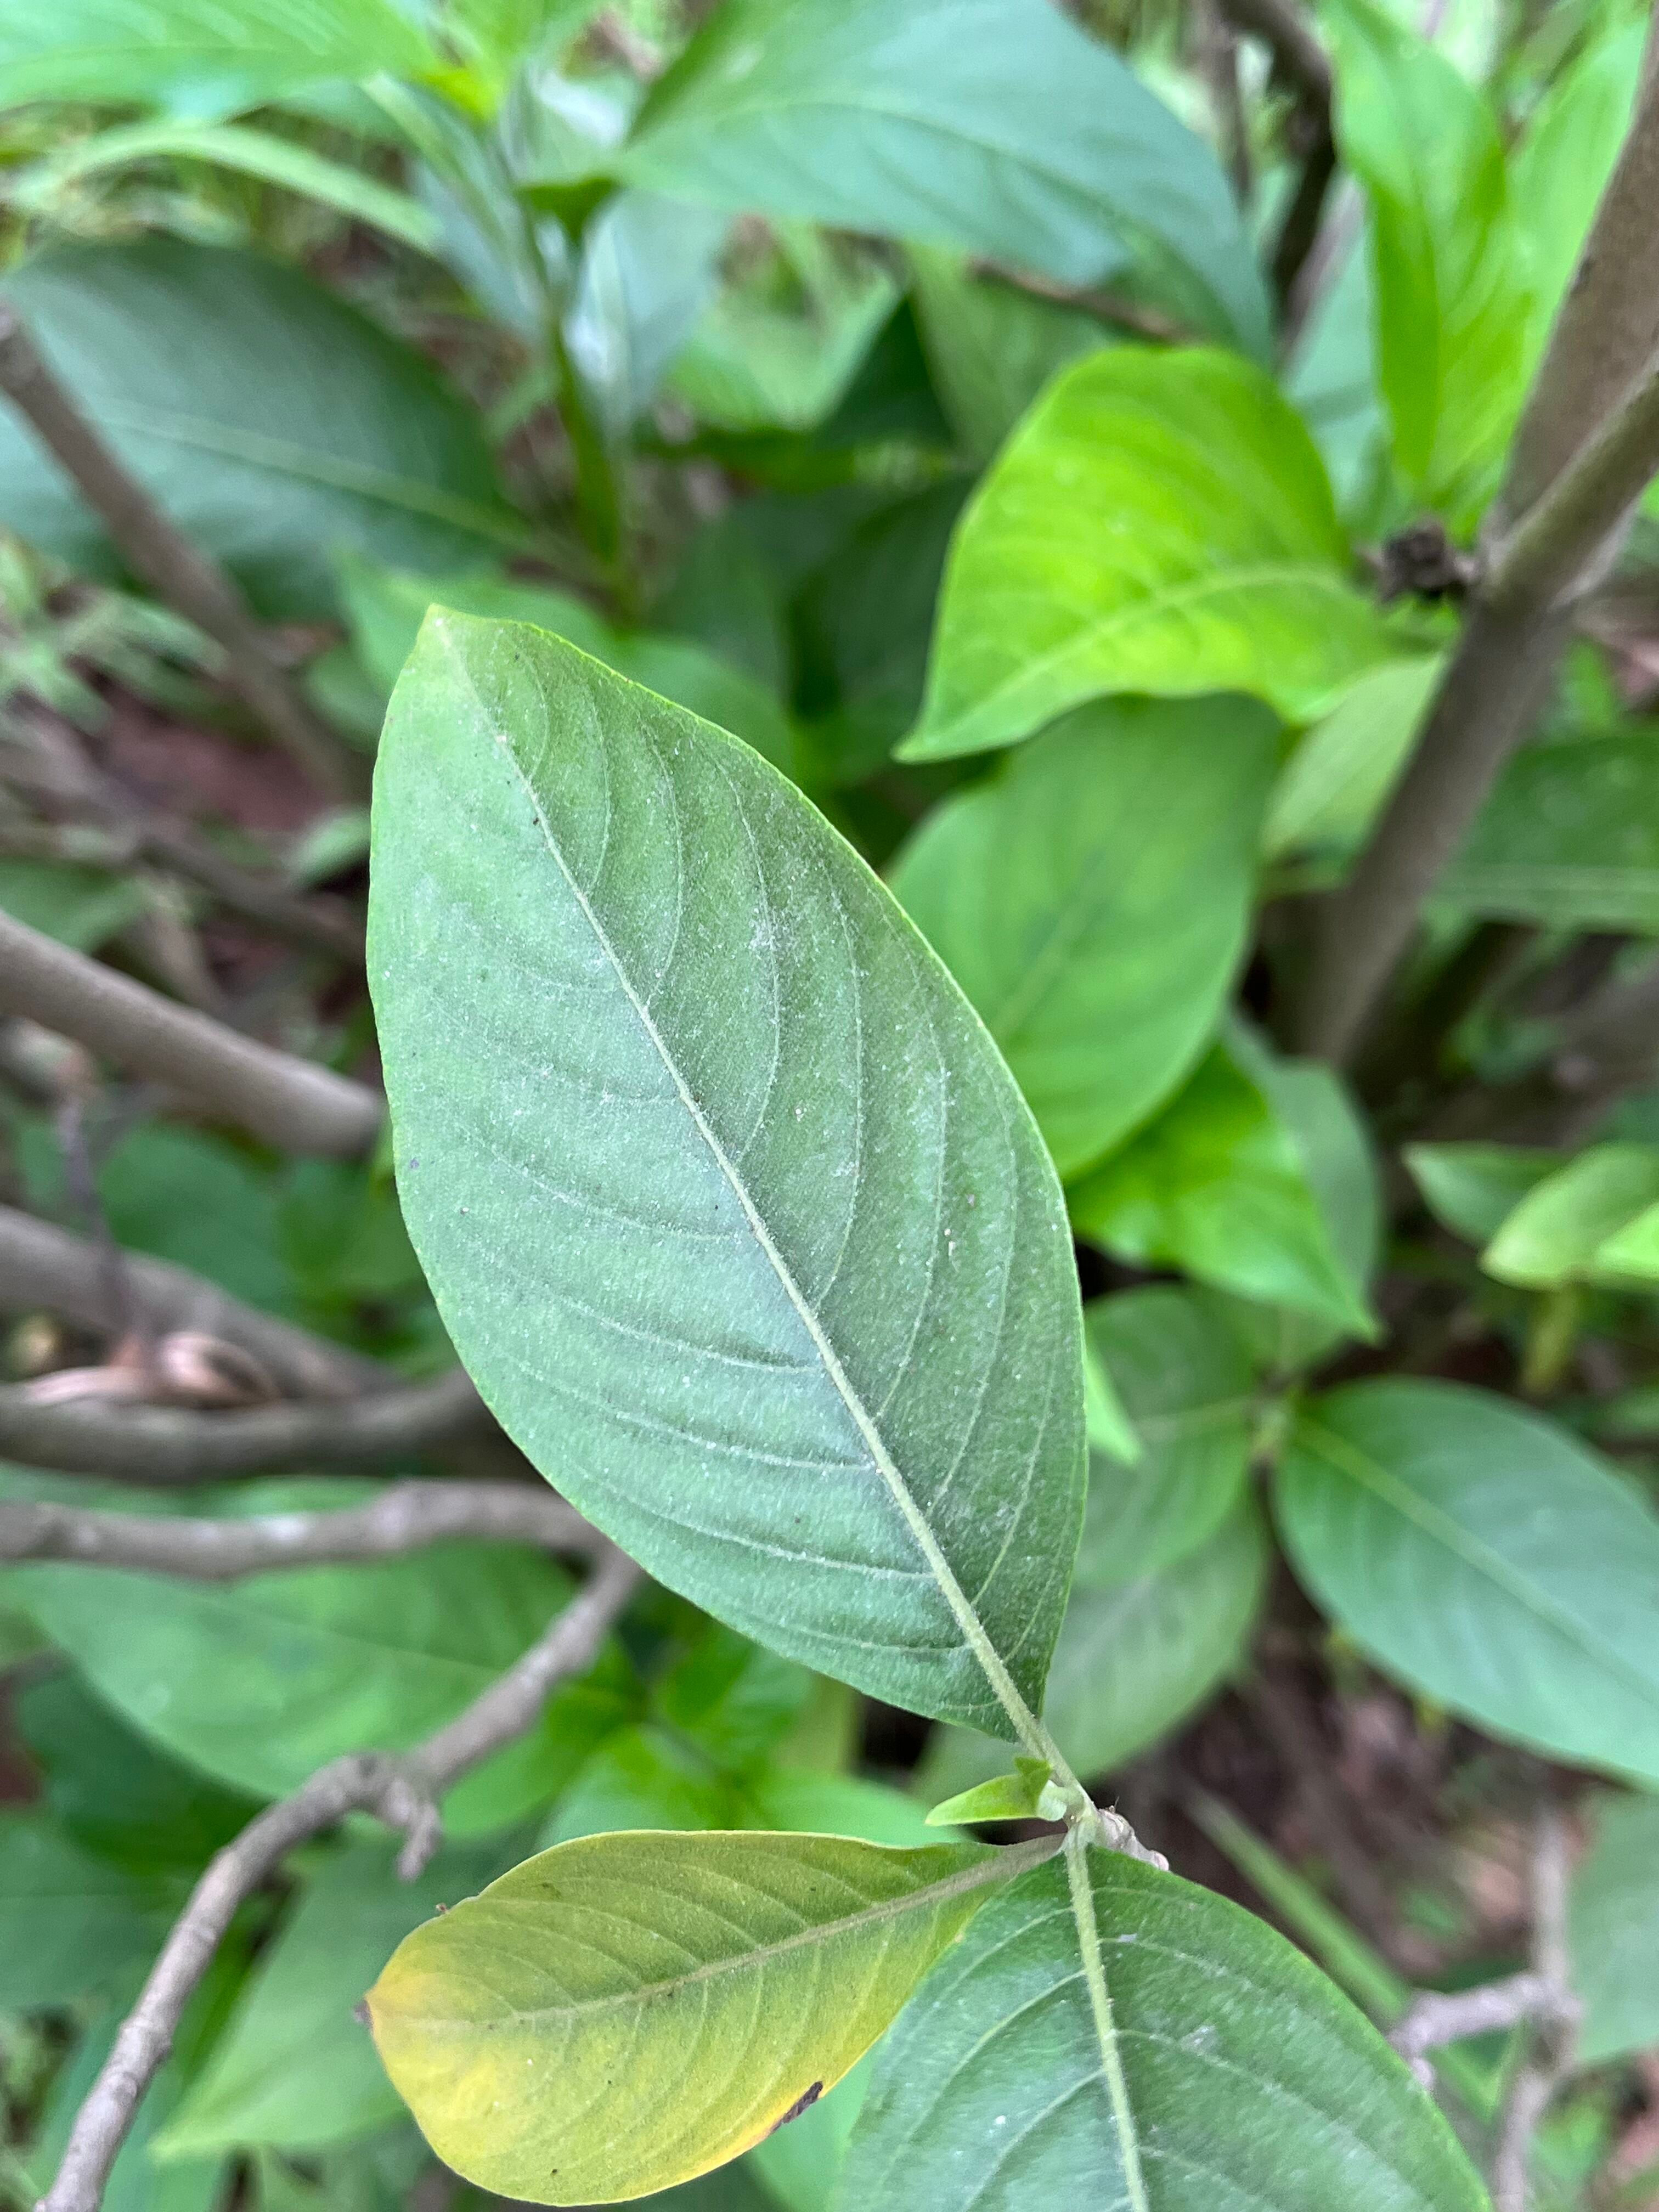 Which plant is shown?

vasaka
